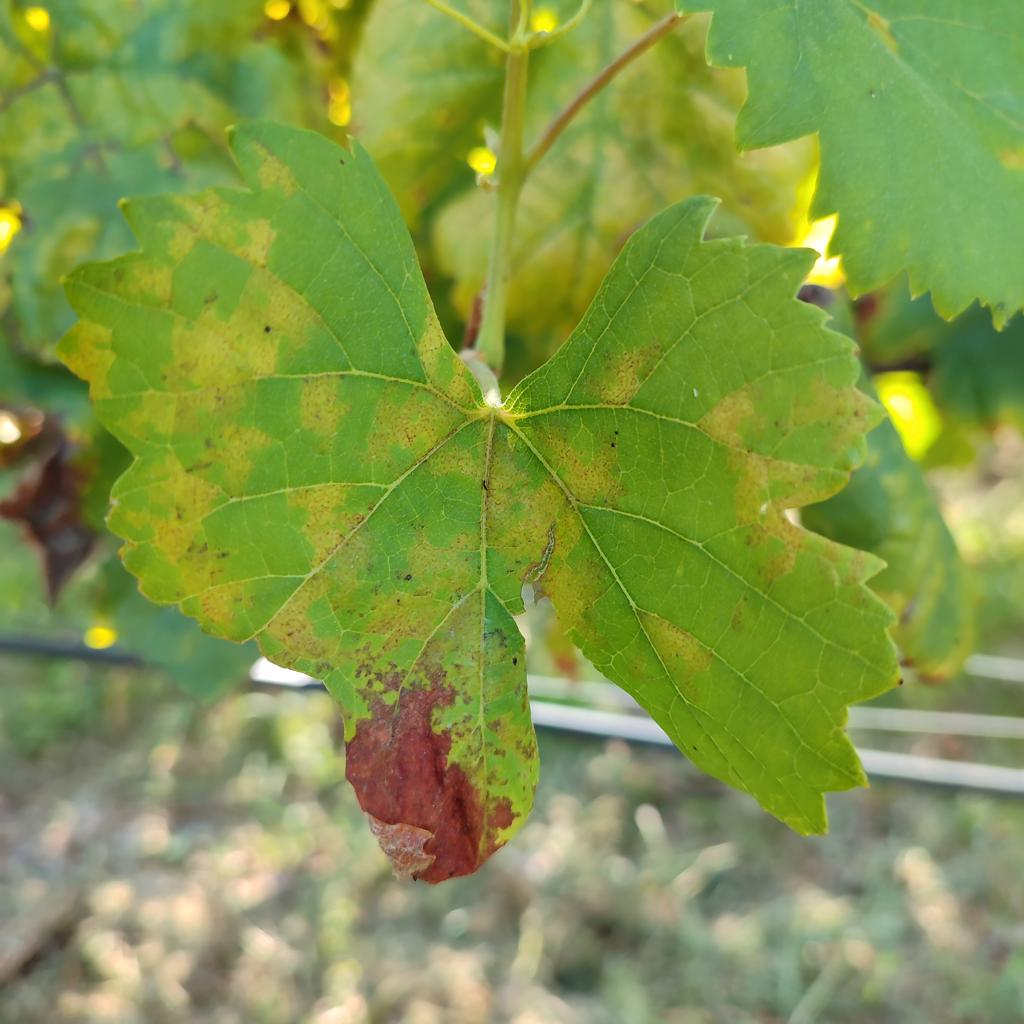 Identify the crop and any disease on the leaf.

grapevine, downy mildew
